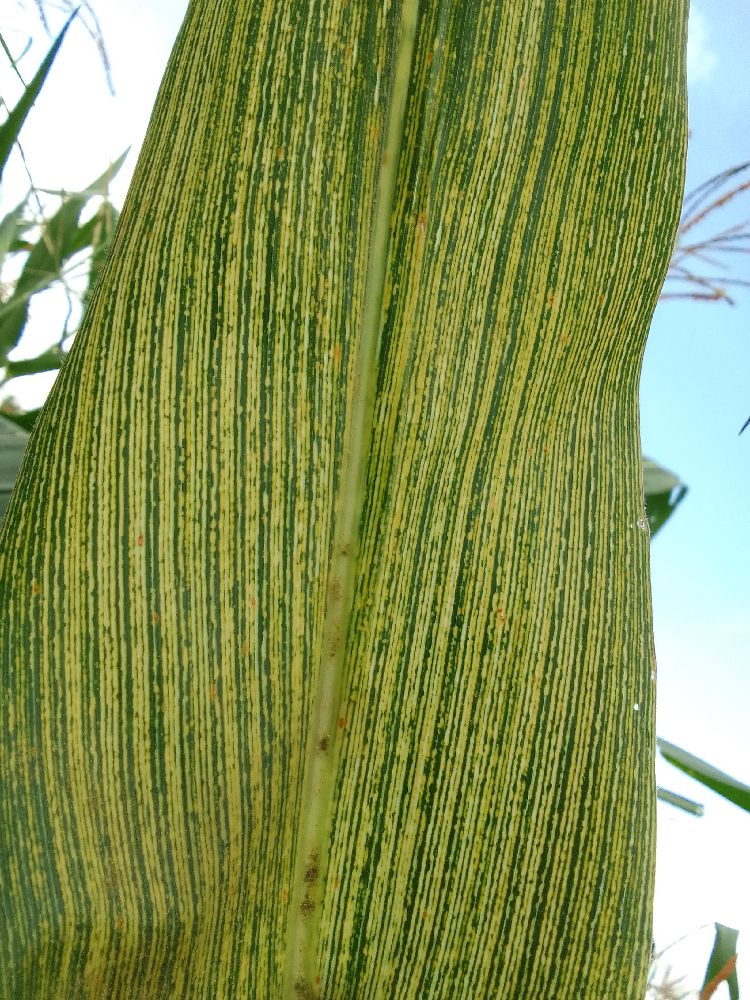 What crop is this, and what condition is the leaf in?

maize, maize streak virus
